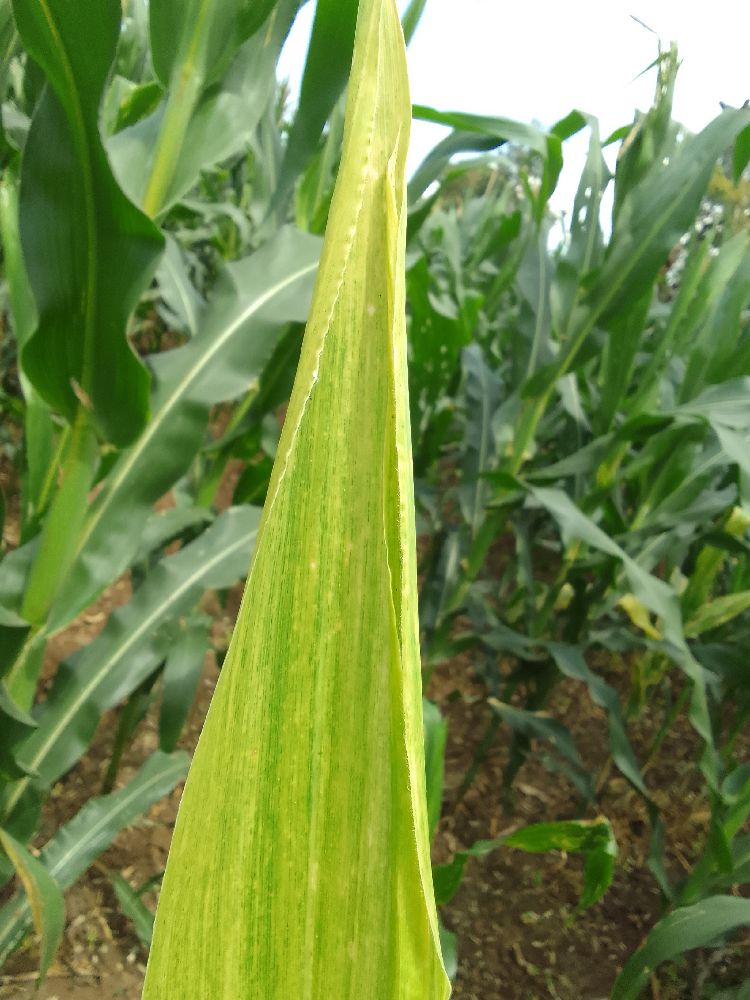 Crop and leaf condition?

maize, maize lethal necrosis
